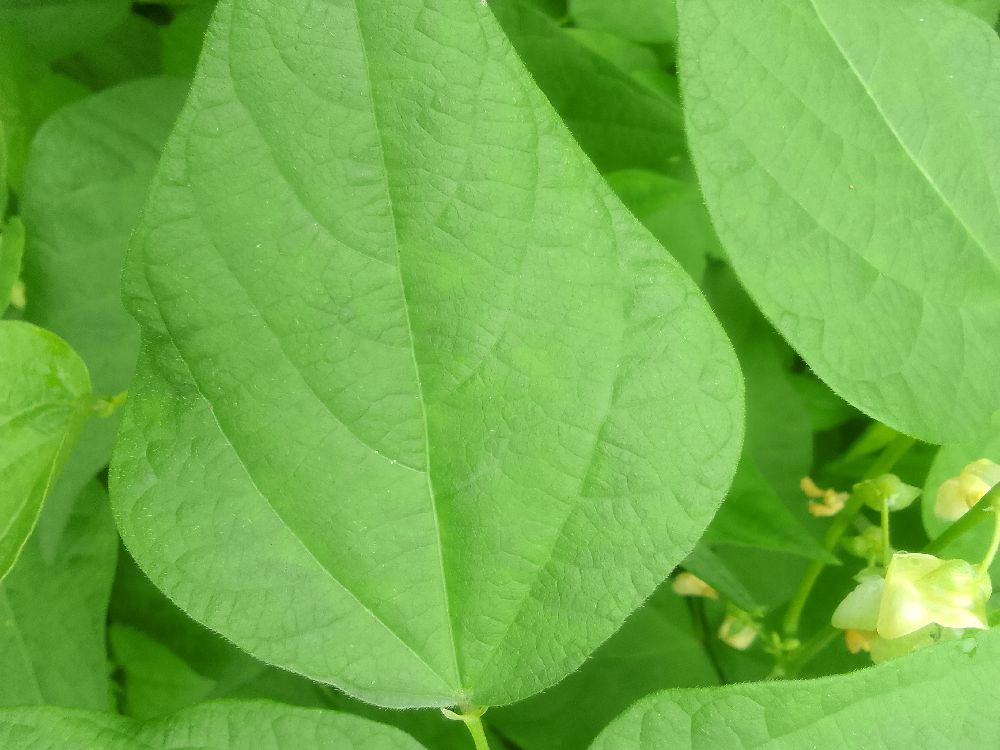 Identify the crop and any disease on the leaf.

common bean, healthy
